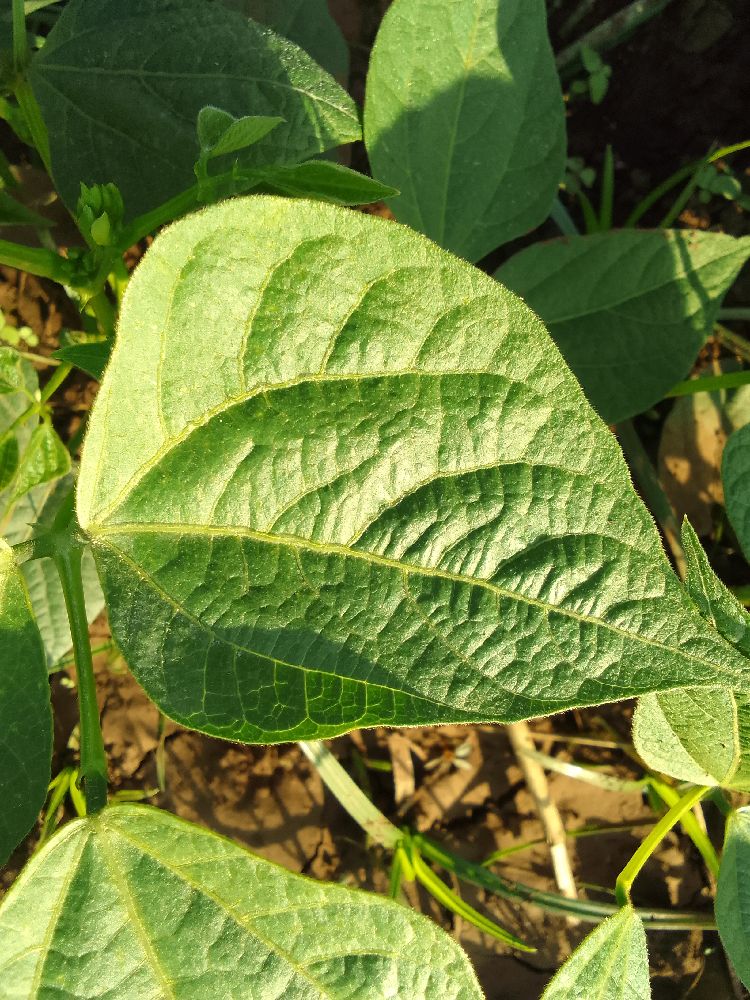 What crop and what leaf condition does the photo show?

common bean, healthy
